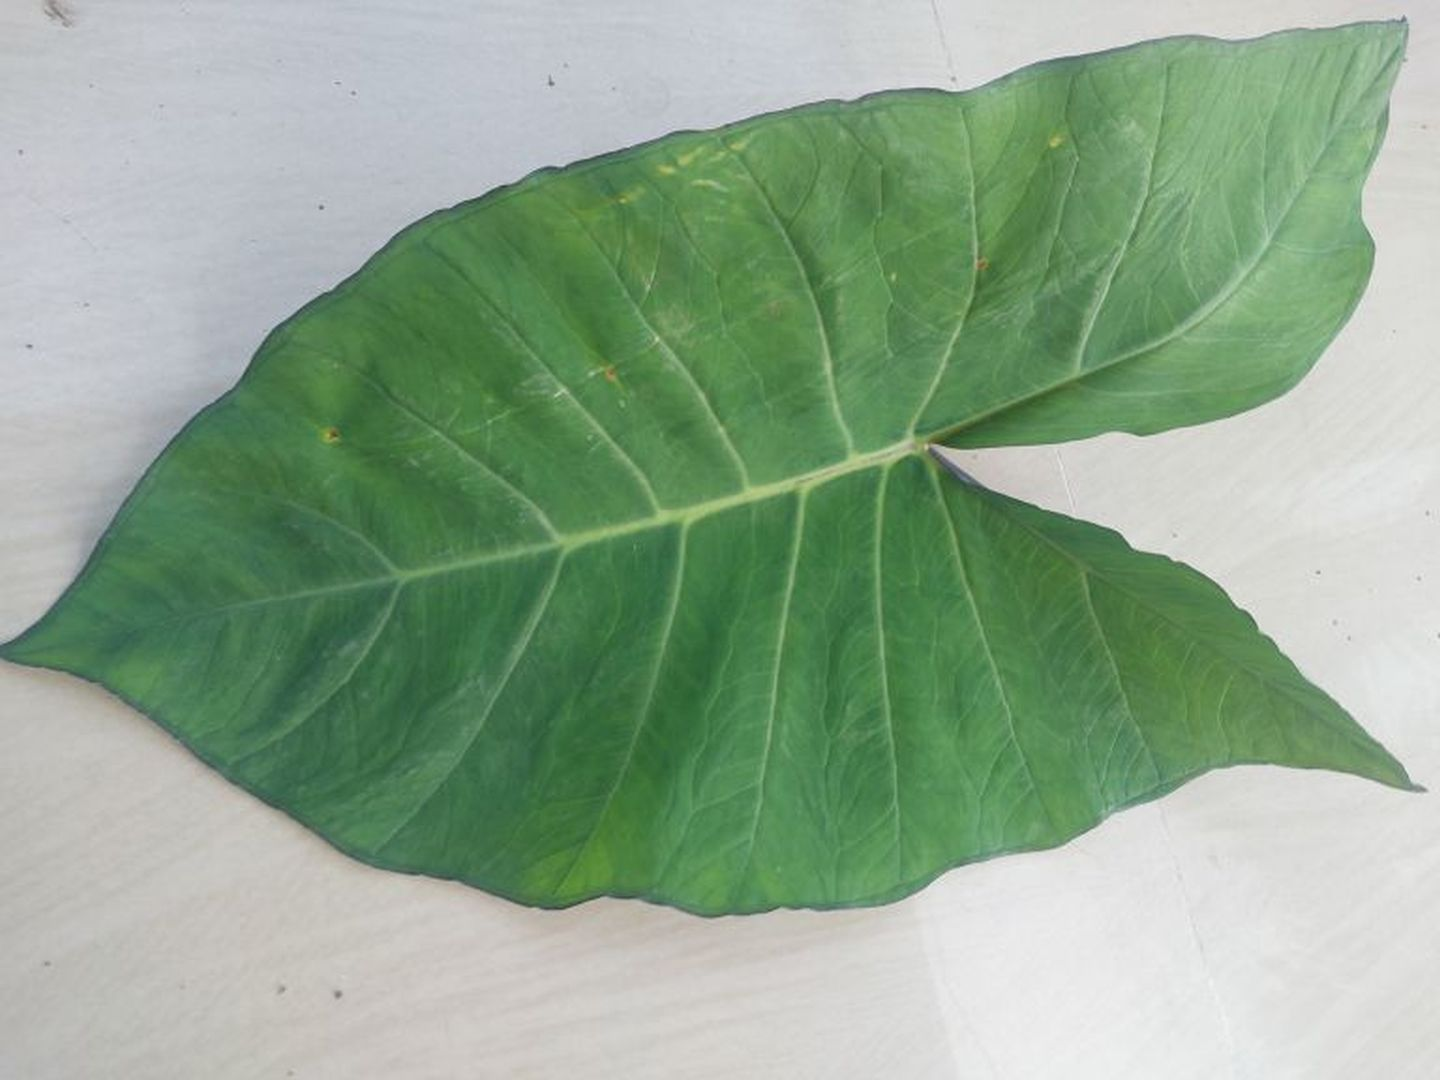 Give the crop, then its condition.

taro, healthy
